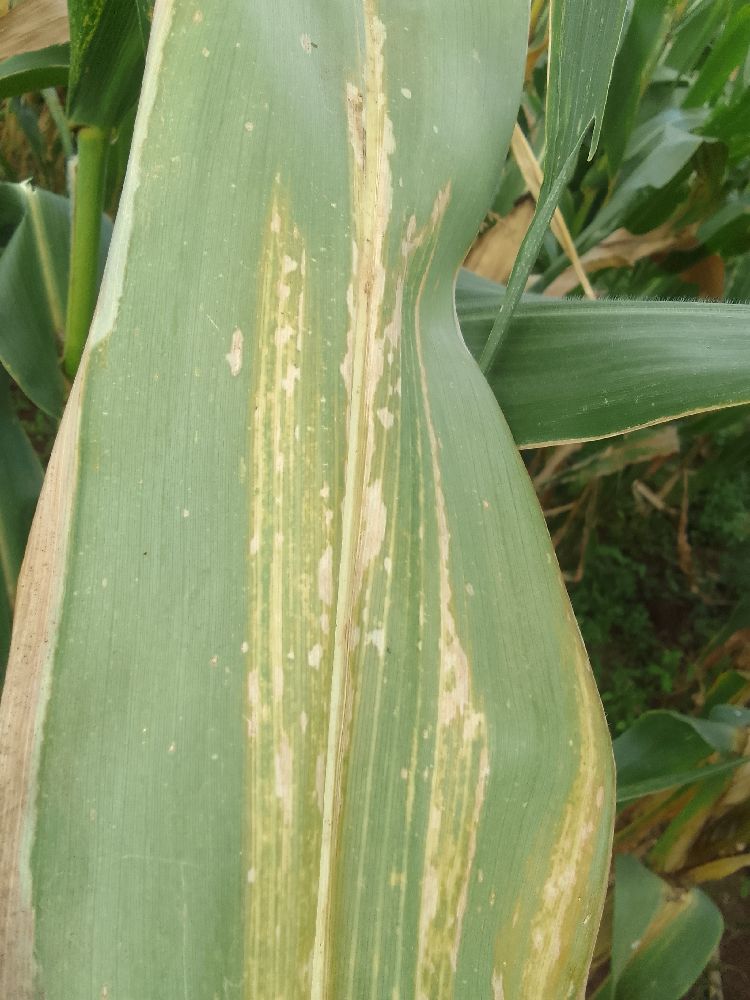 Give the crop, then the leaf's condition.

maize, maize lethal necrosis
